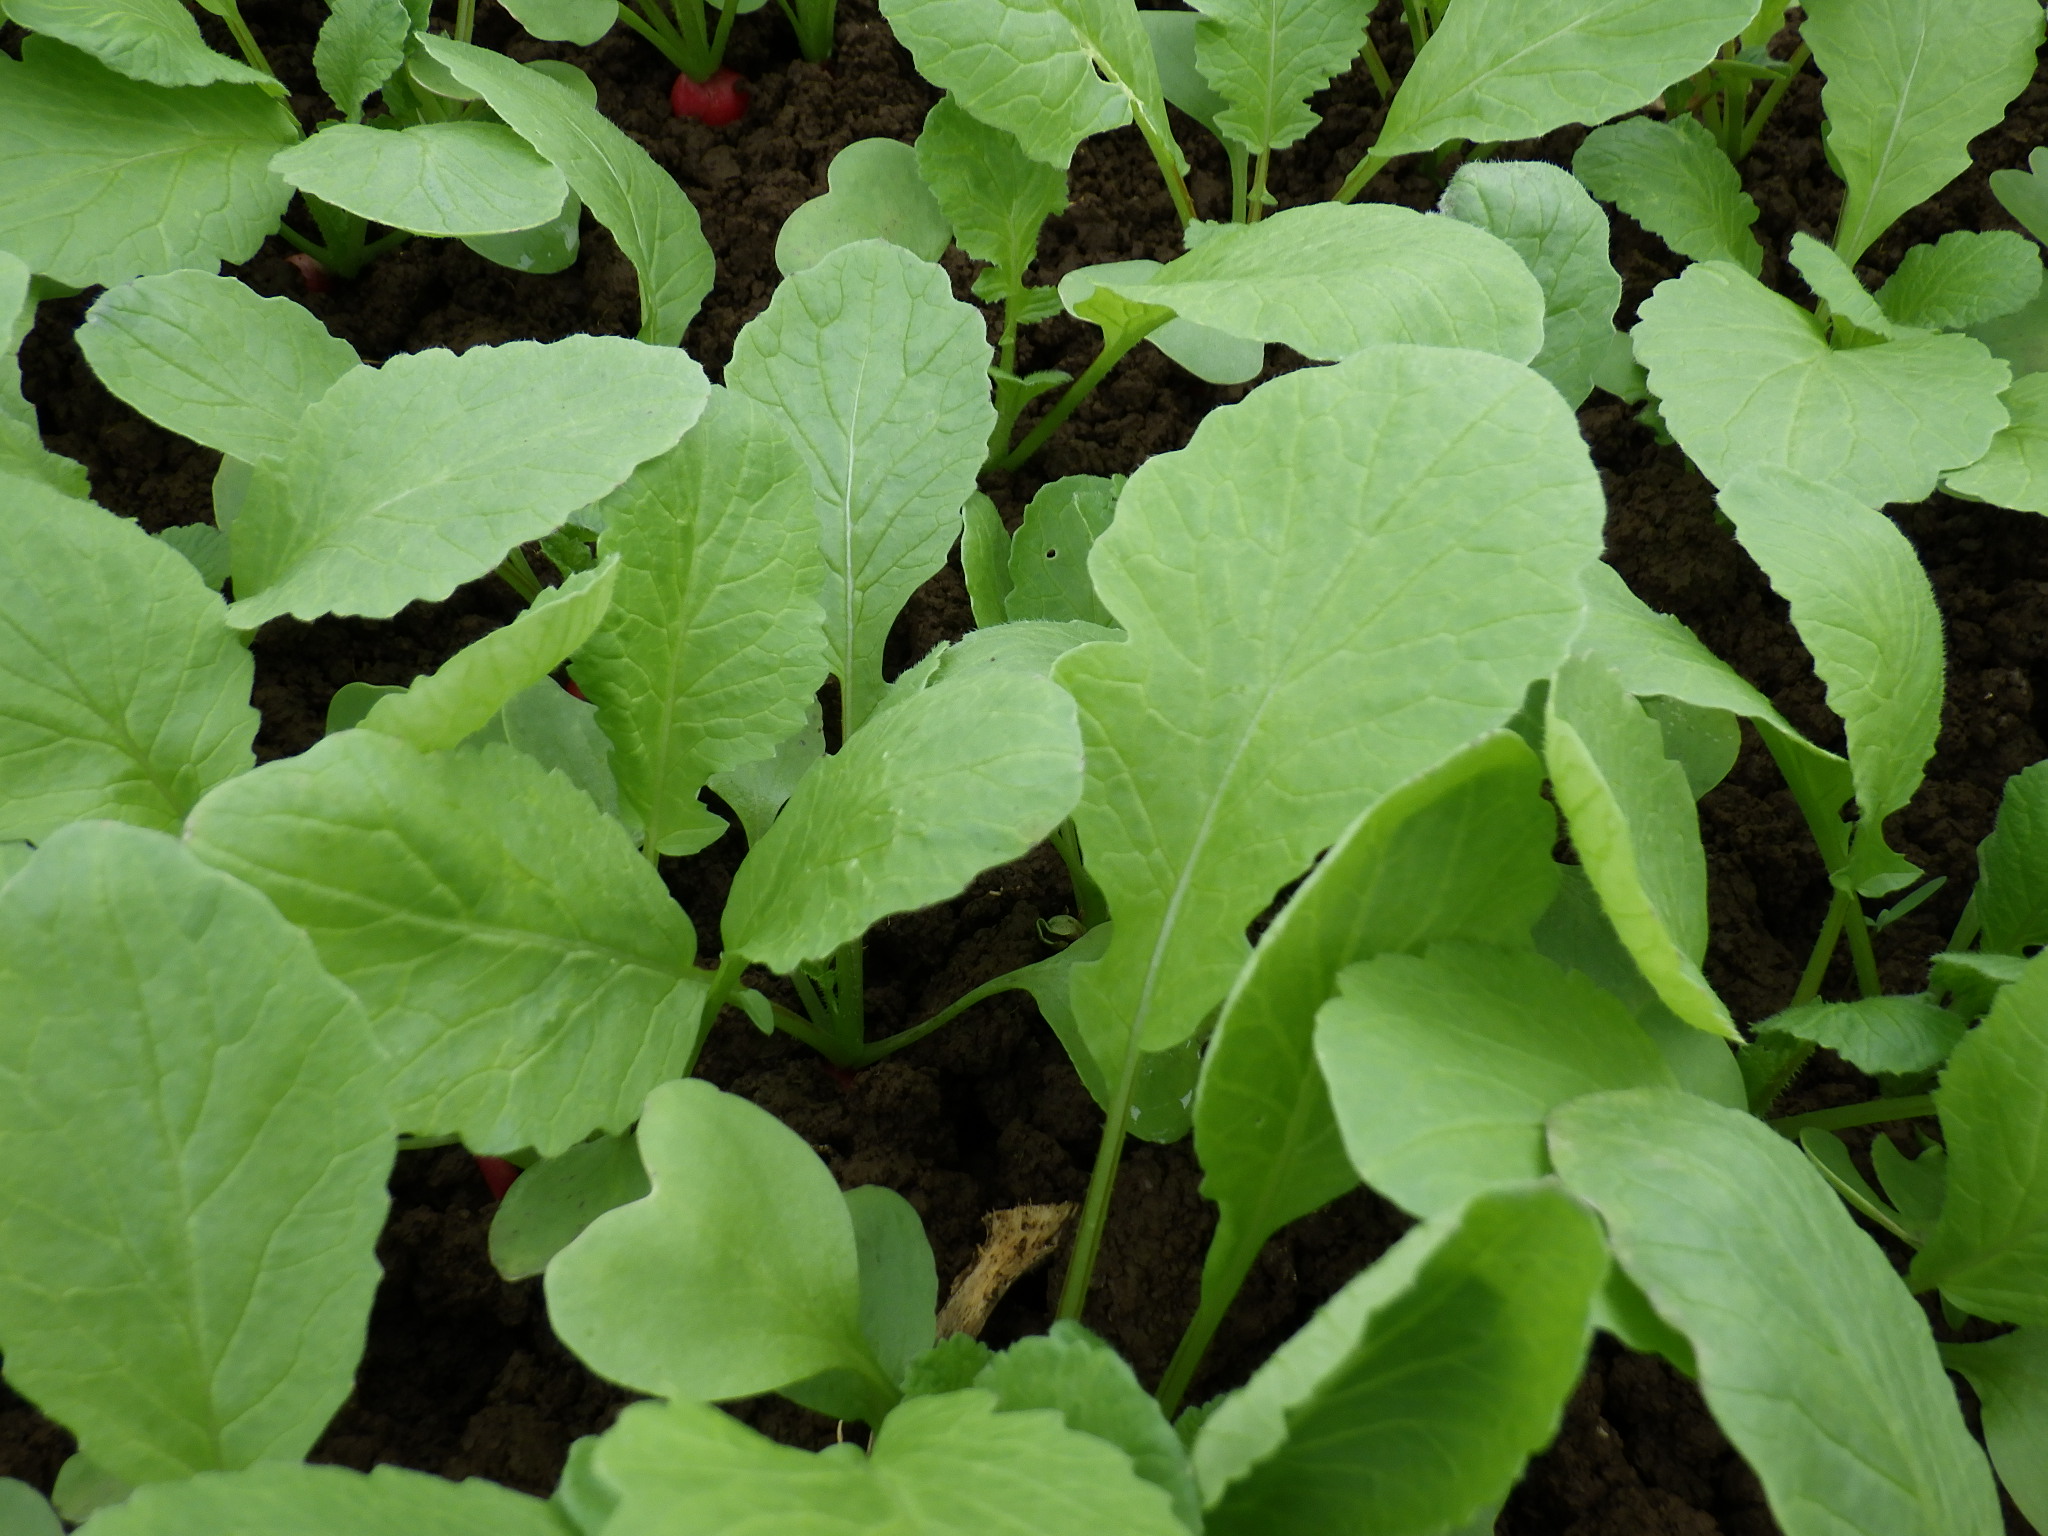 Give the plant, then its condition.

radish, healthy
